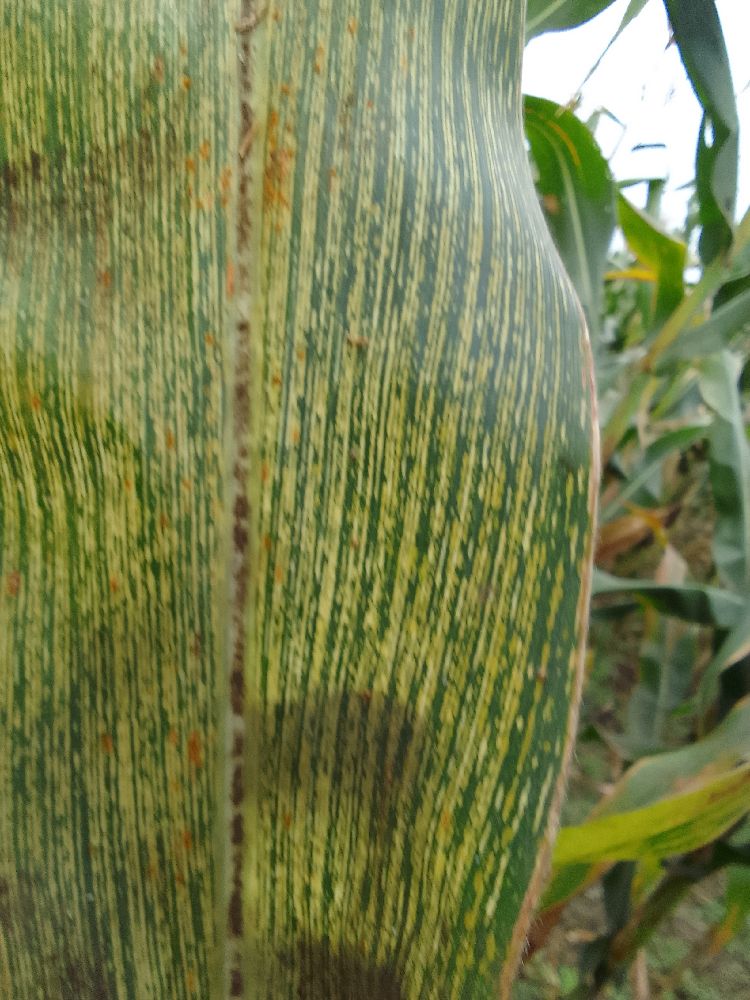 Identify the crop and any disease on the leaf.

maize, maize streak virus
